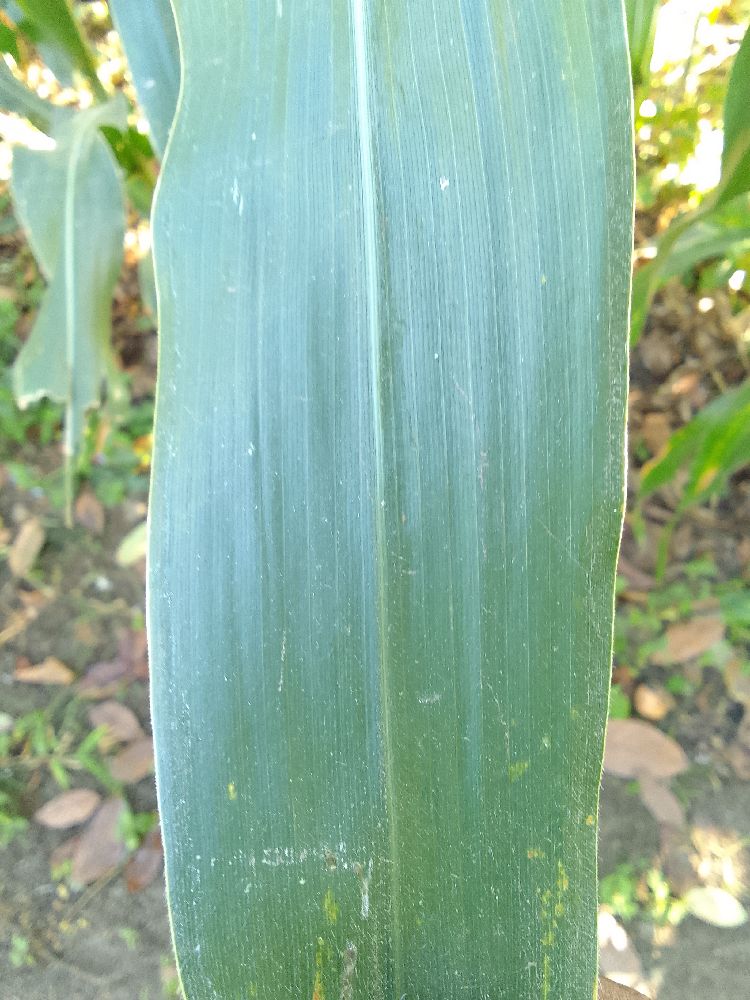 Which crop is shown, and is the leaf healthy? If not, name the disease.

maize, healthy
